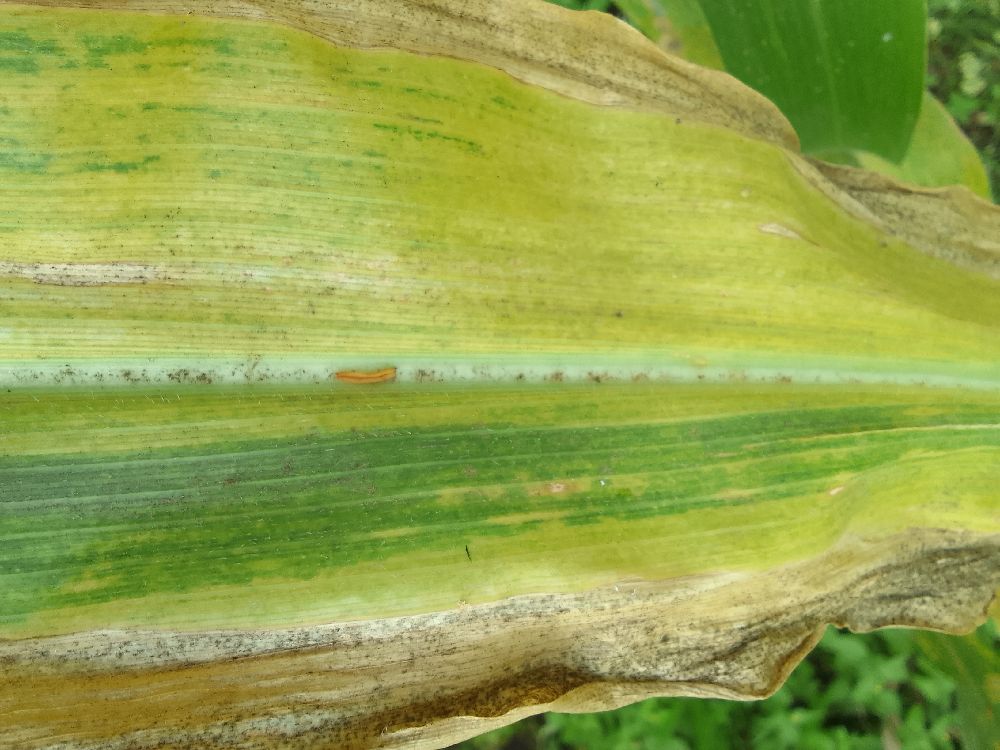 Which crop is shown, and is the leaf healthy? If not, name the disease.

maize, maize lethal necrosis
